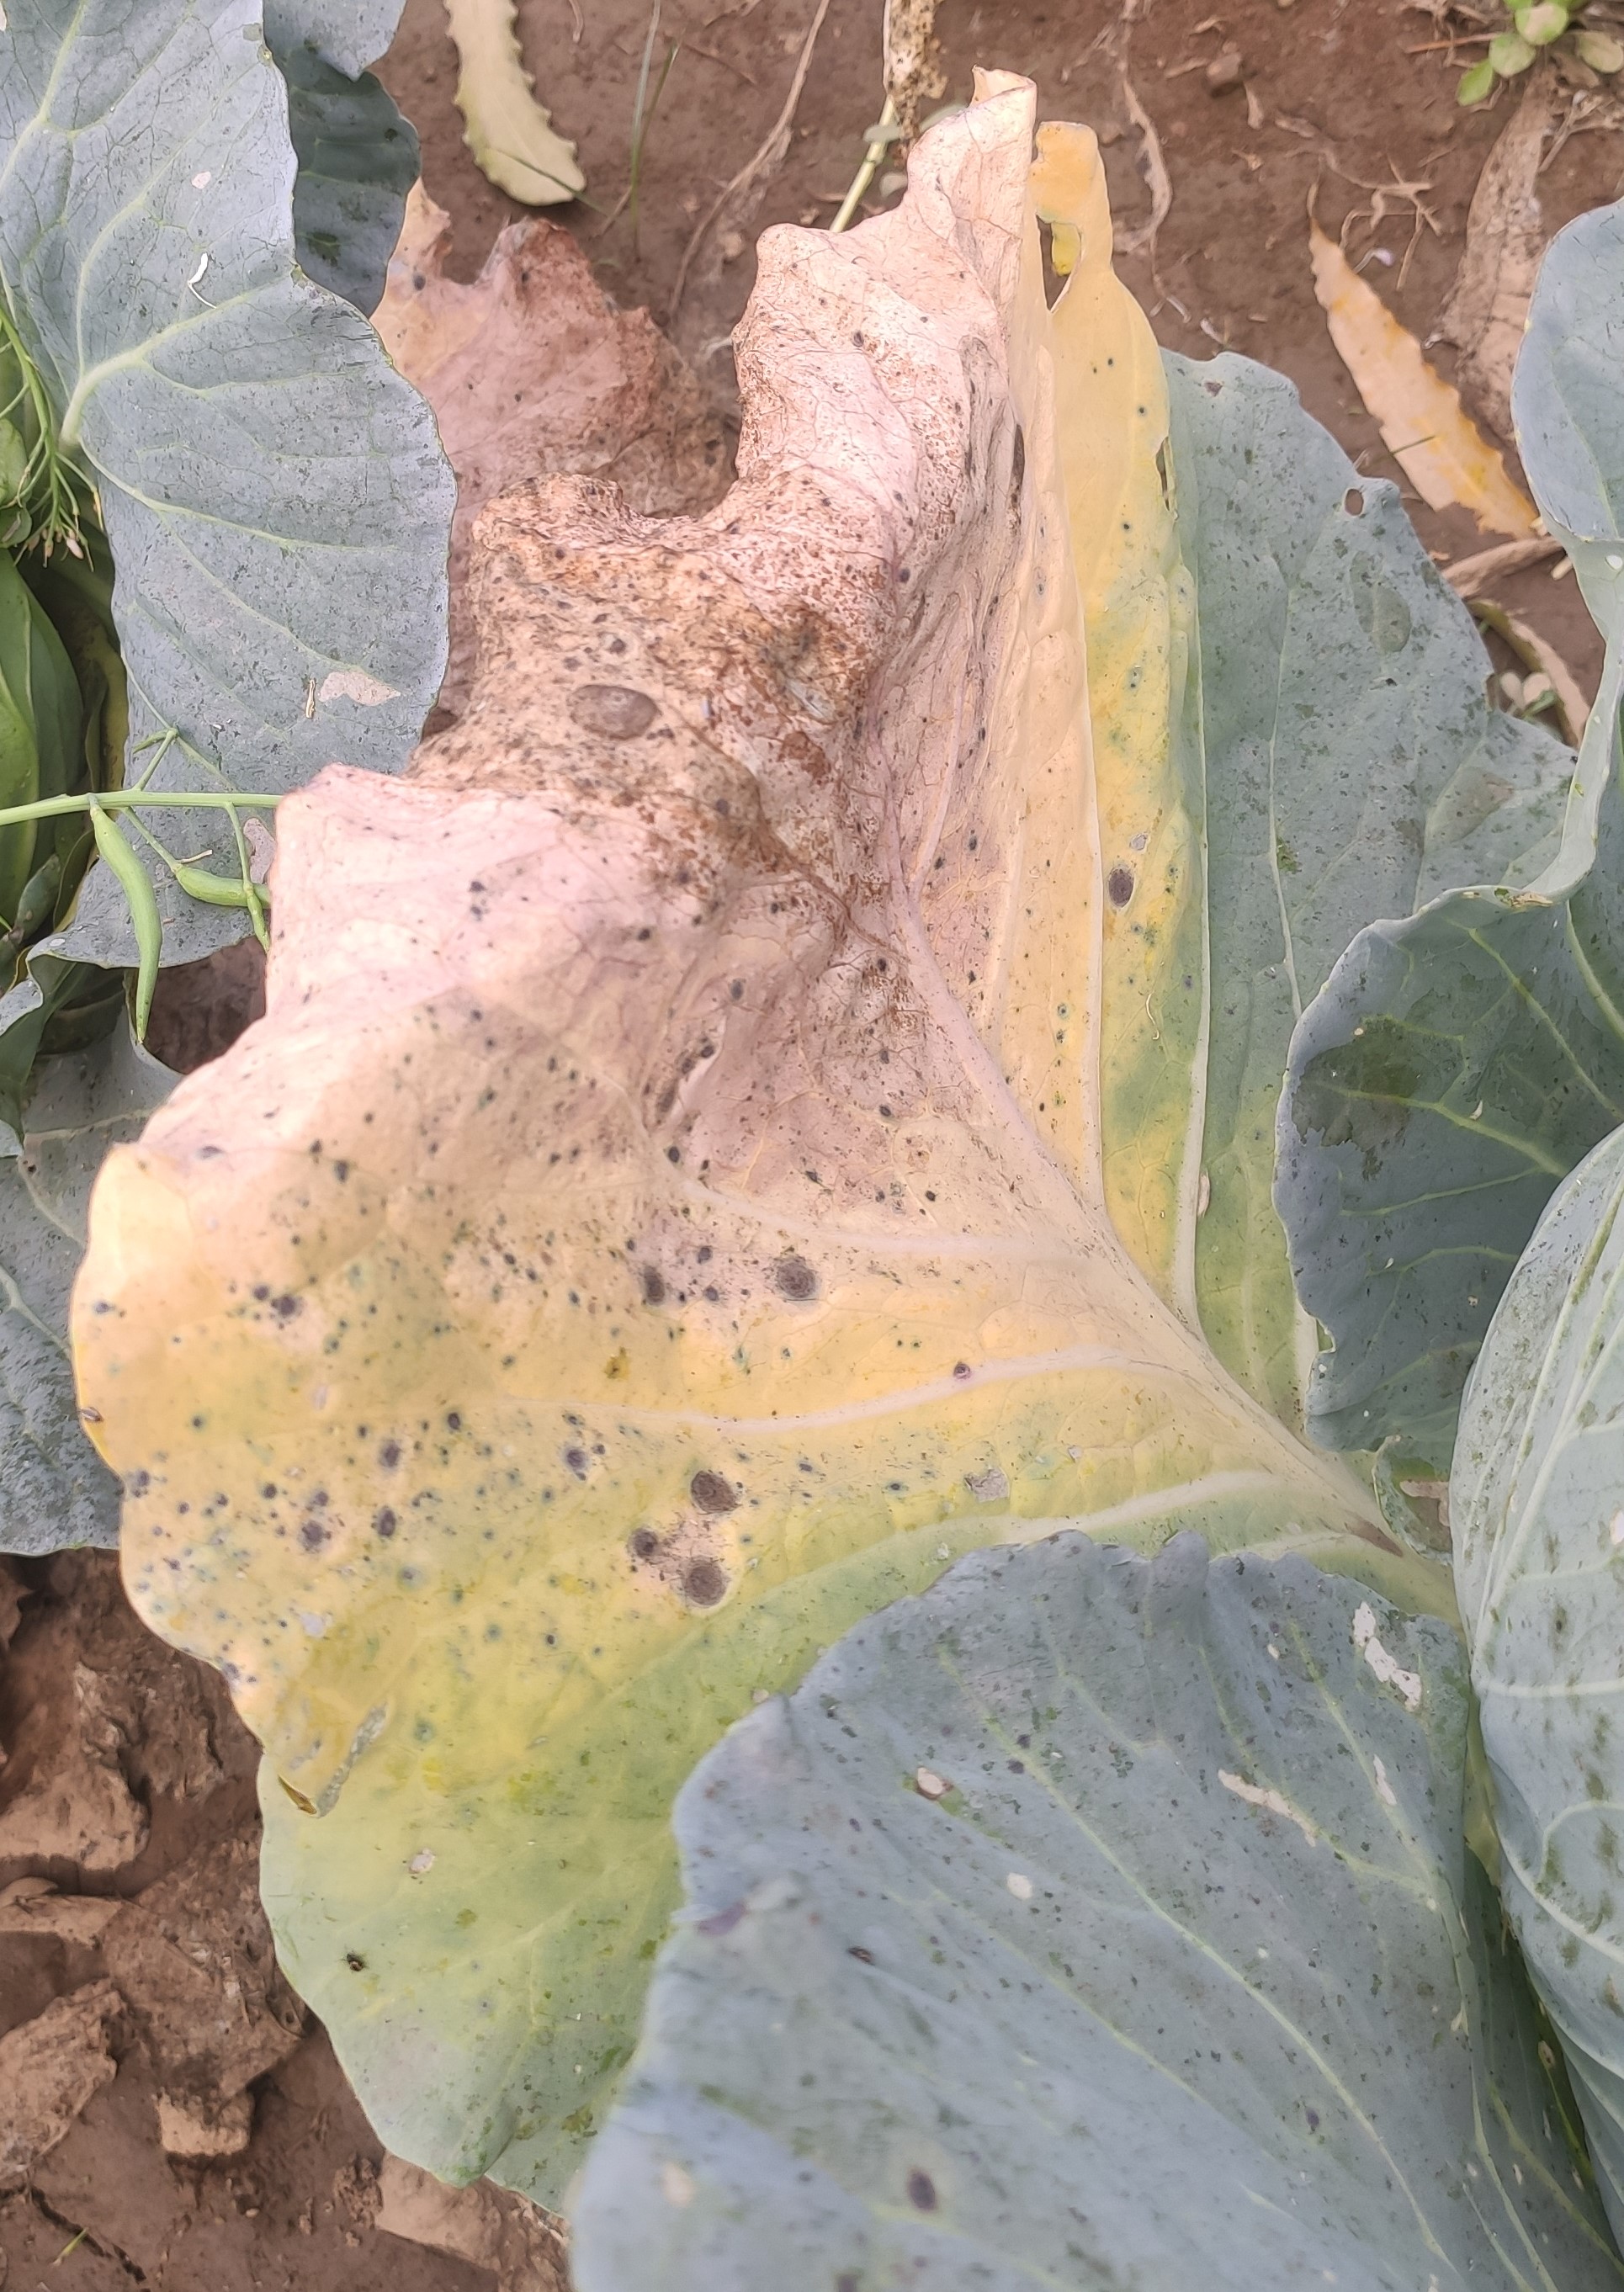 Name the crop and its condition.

cabbage, alternaria
